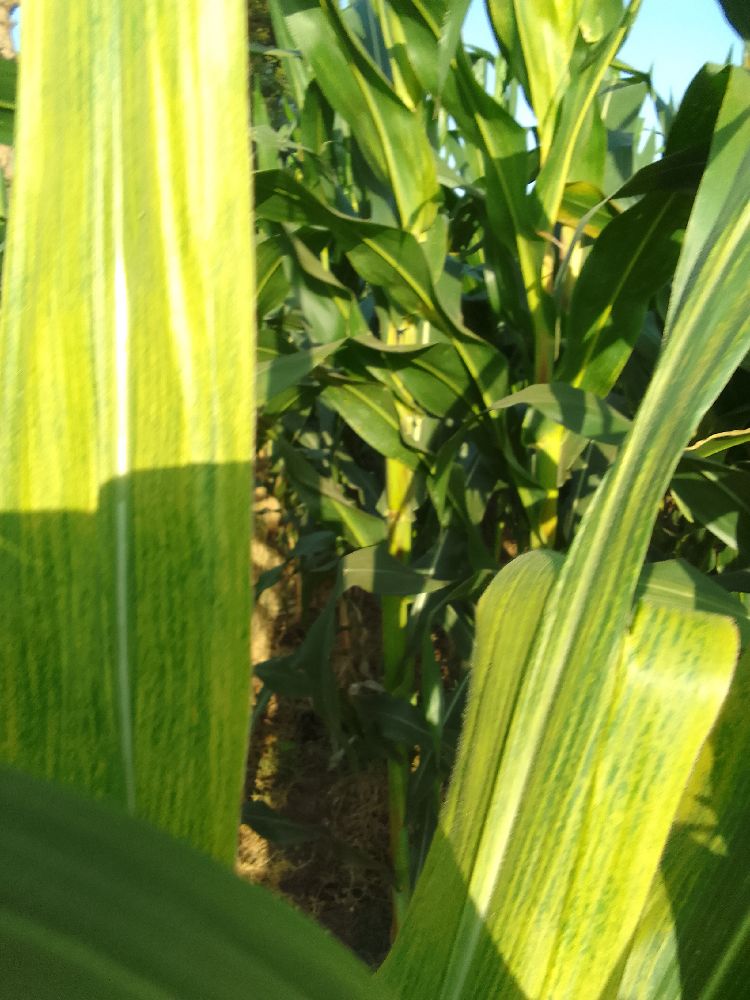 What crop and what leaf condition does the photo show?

maize, maize lethal necrosis
